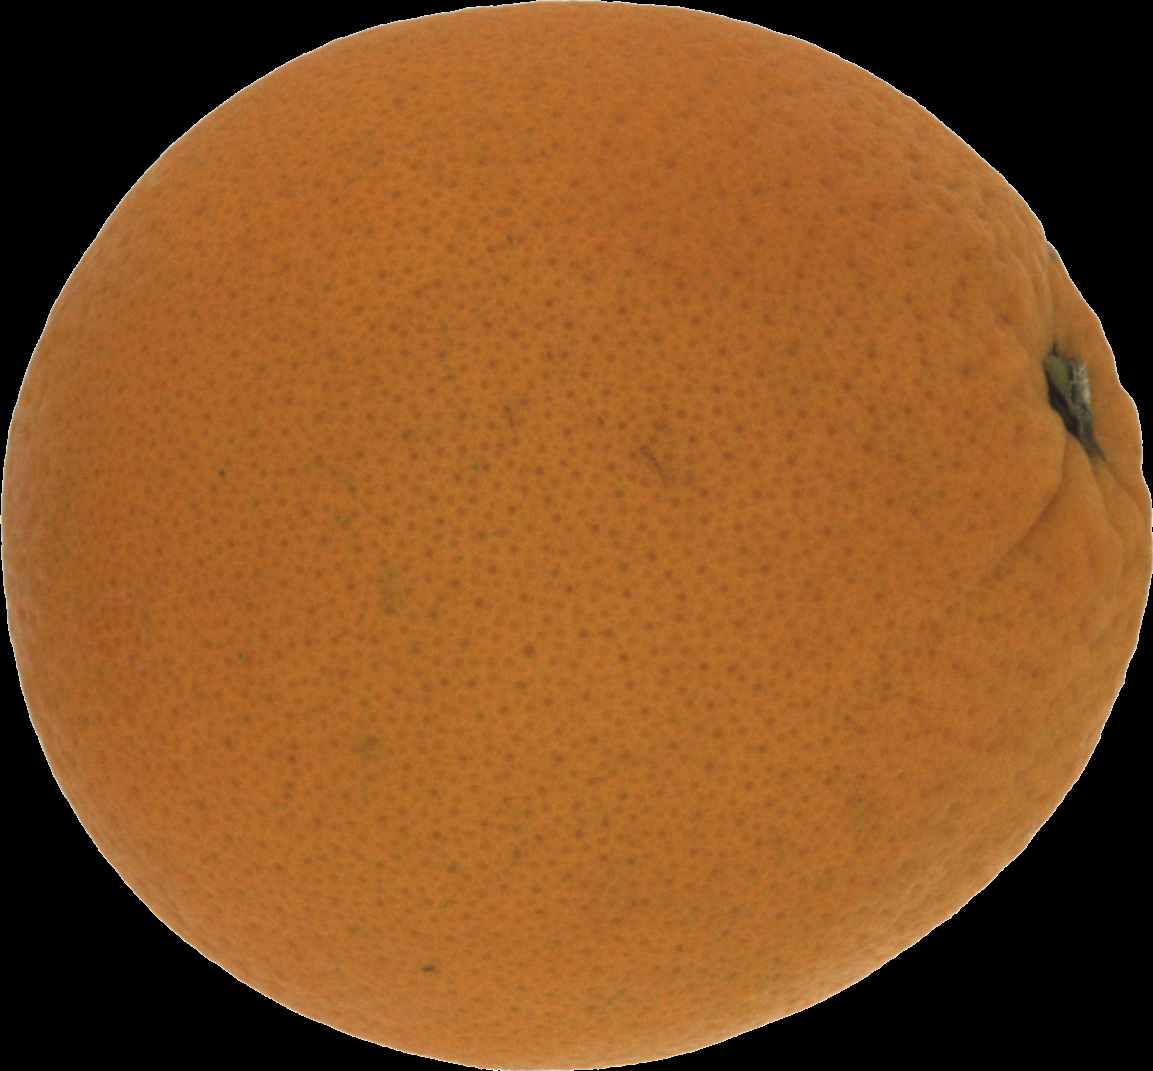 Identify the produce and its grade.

orange, good
